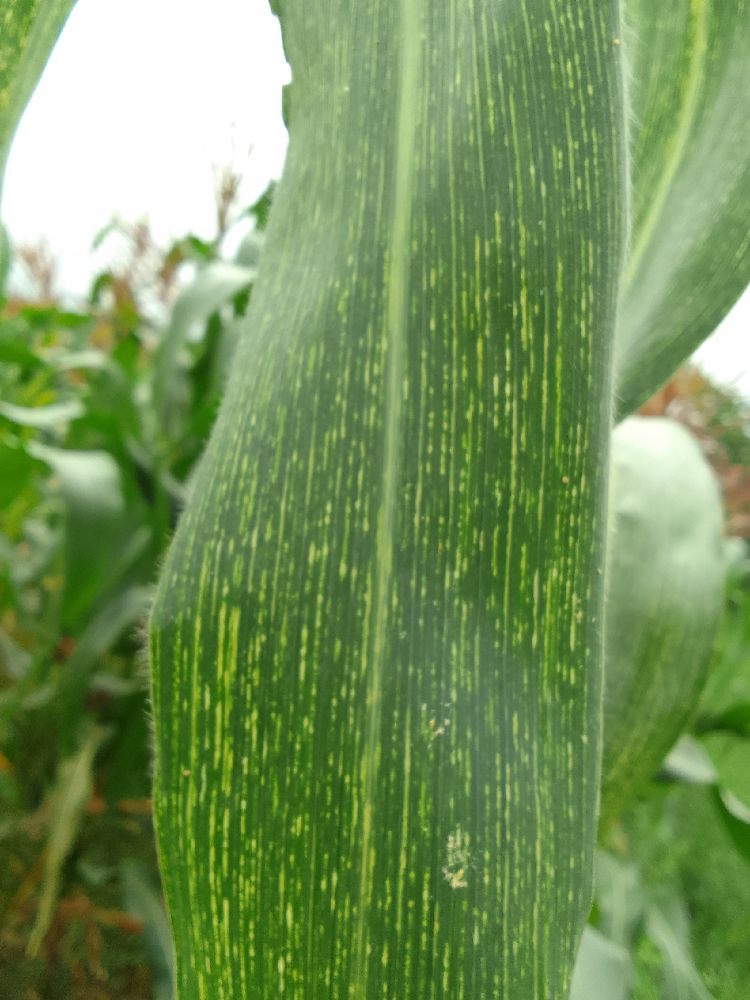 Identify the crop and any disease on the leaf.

maize, maize streak virus
